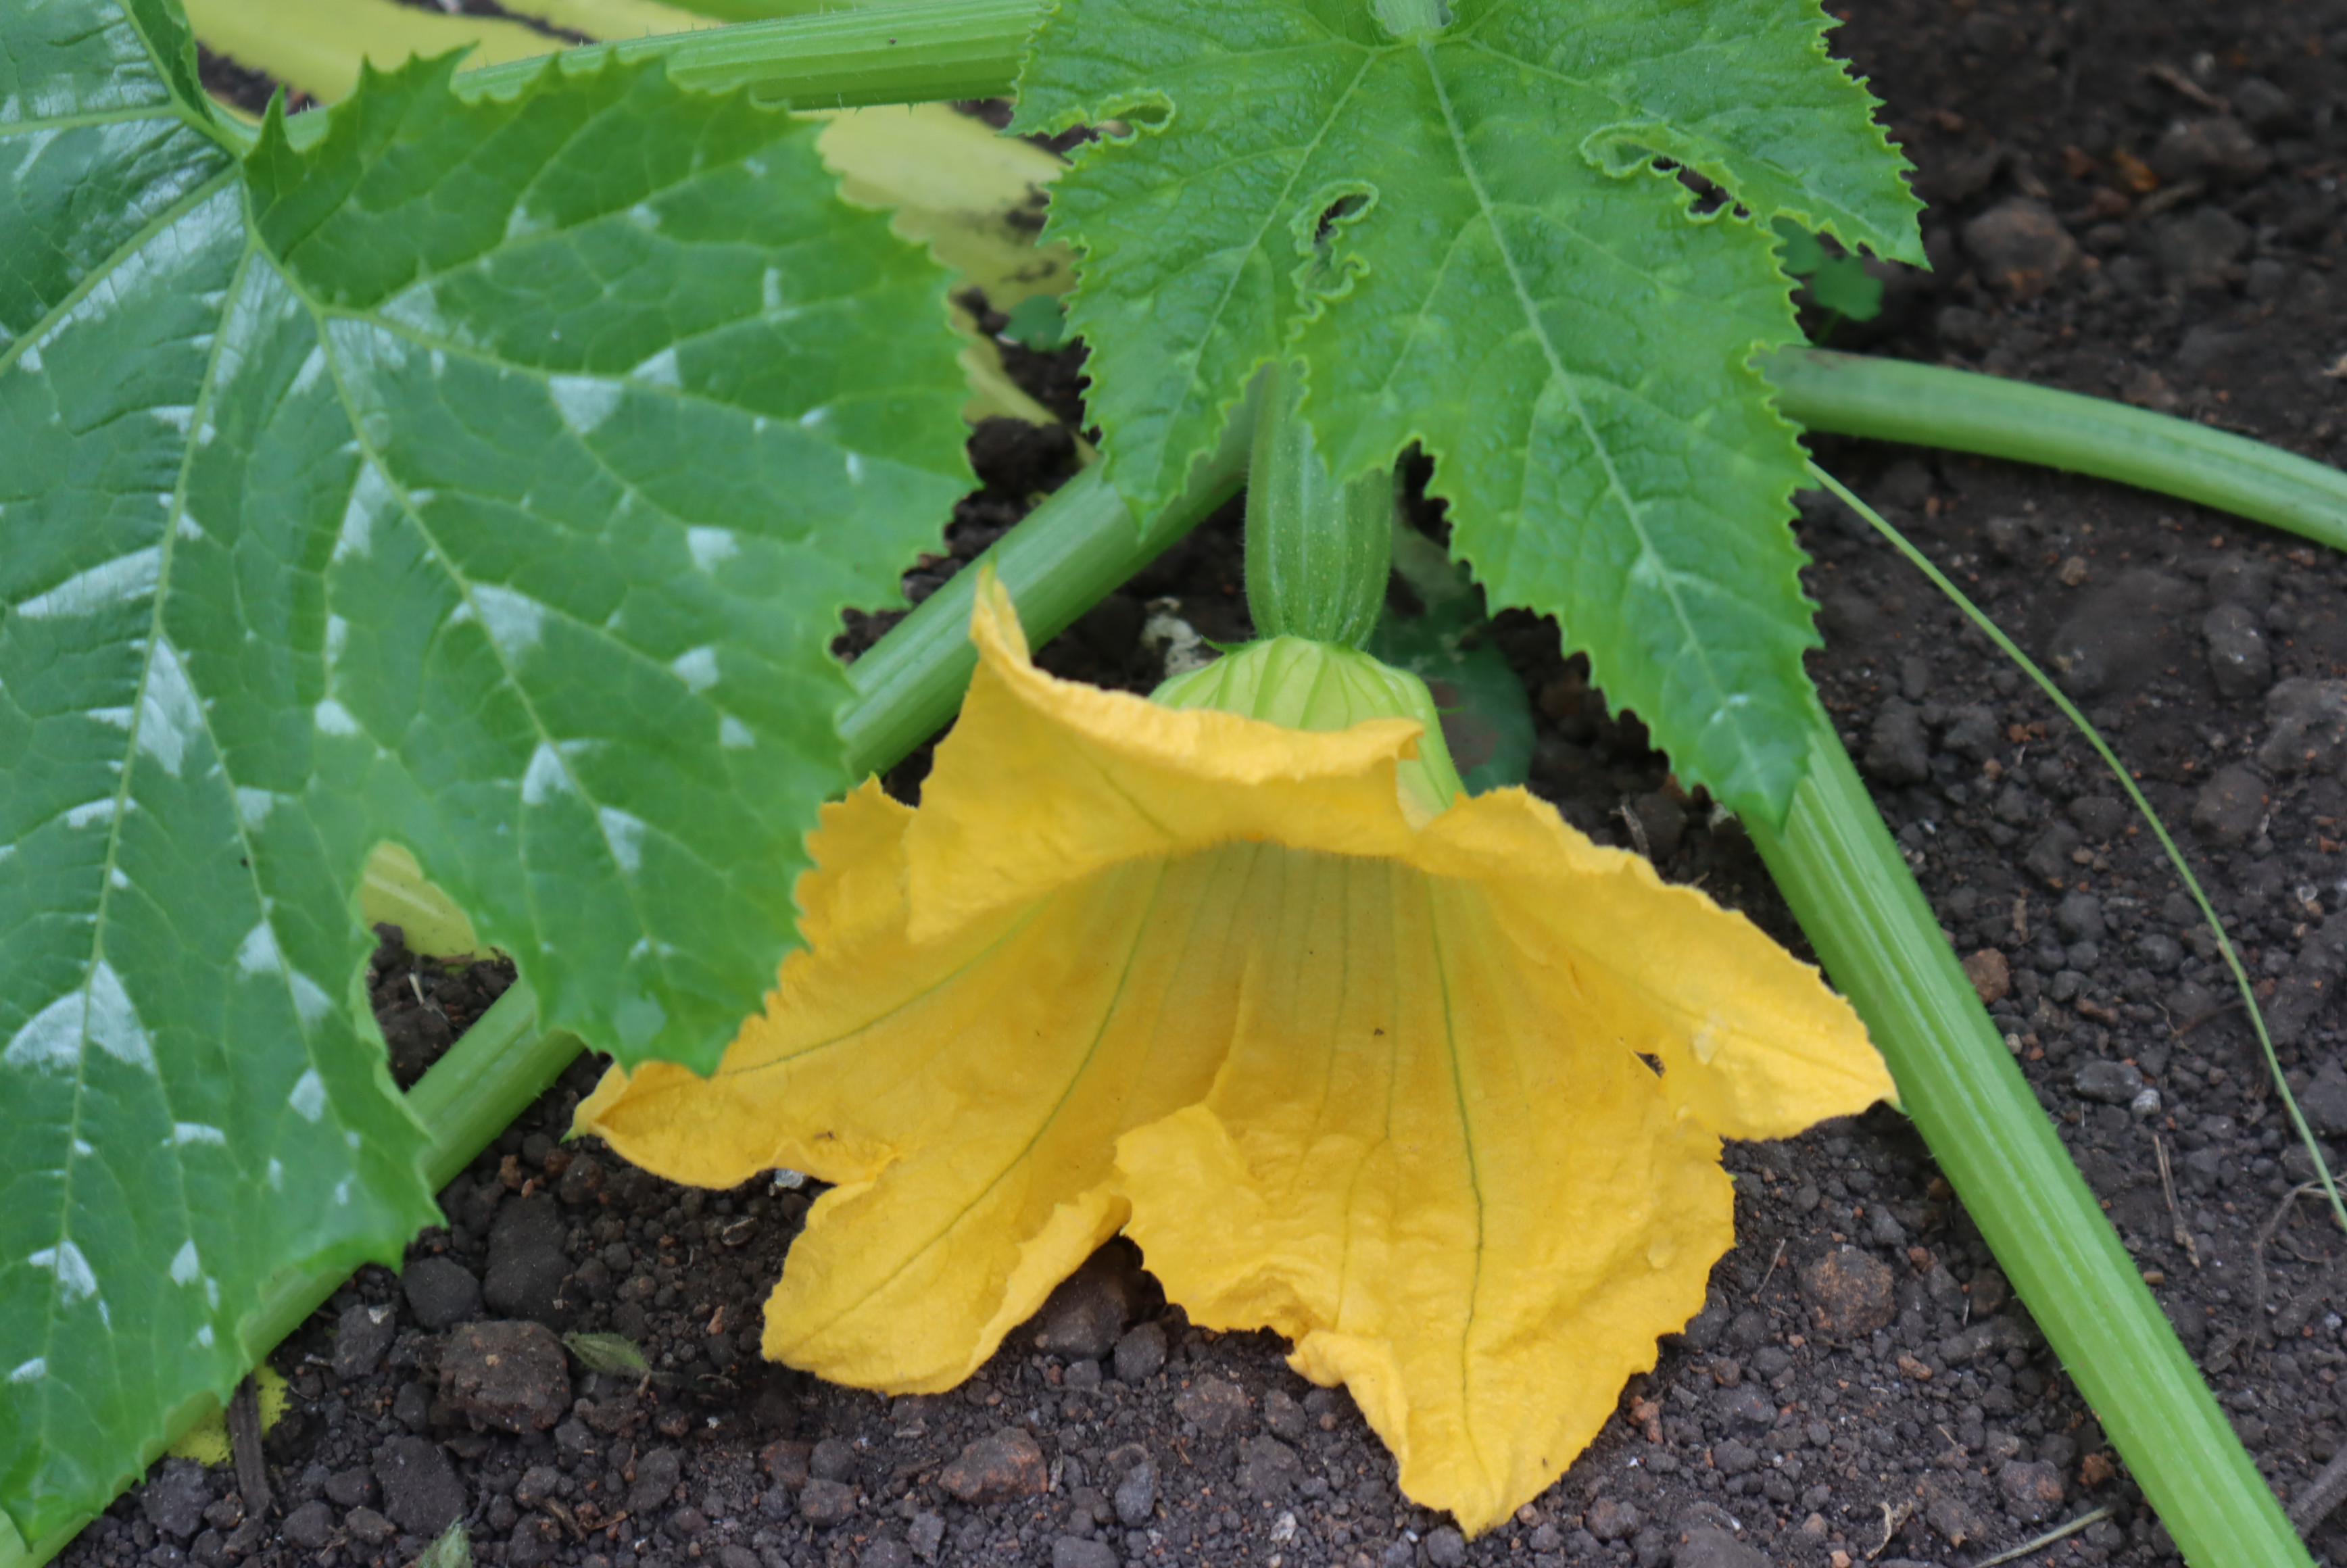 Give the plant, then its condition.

zucchini, healthy
